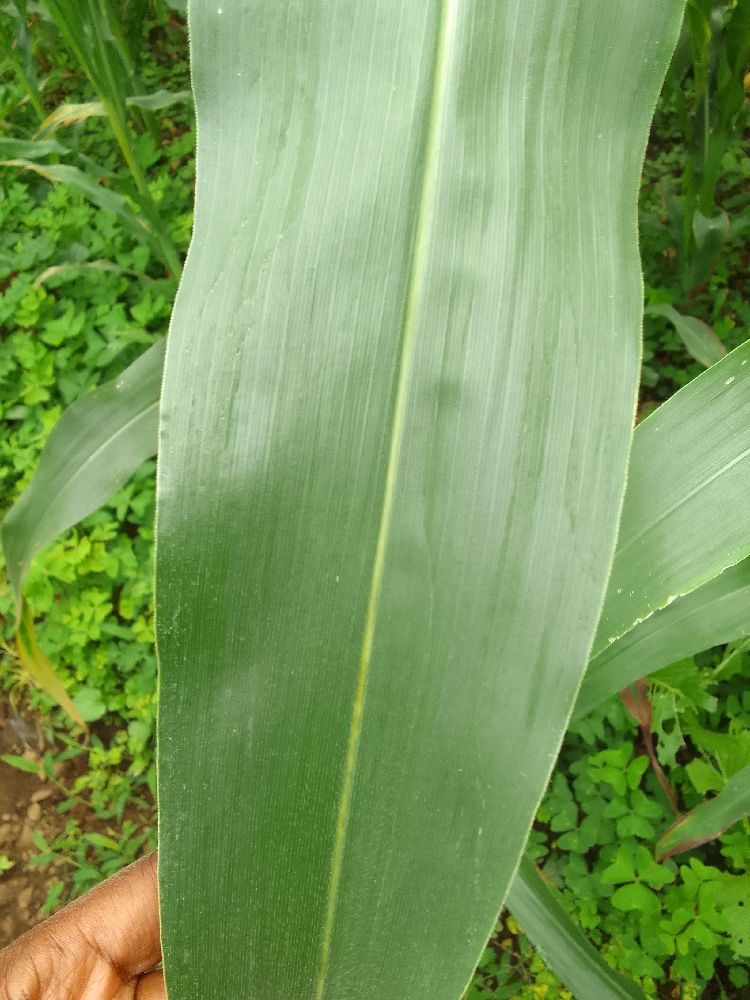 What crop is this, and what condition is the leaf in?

maize, healthy
